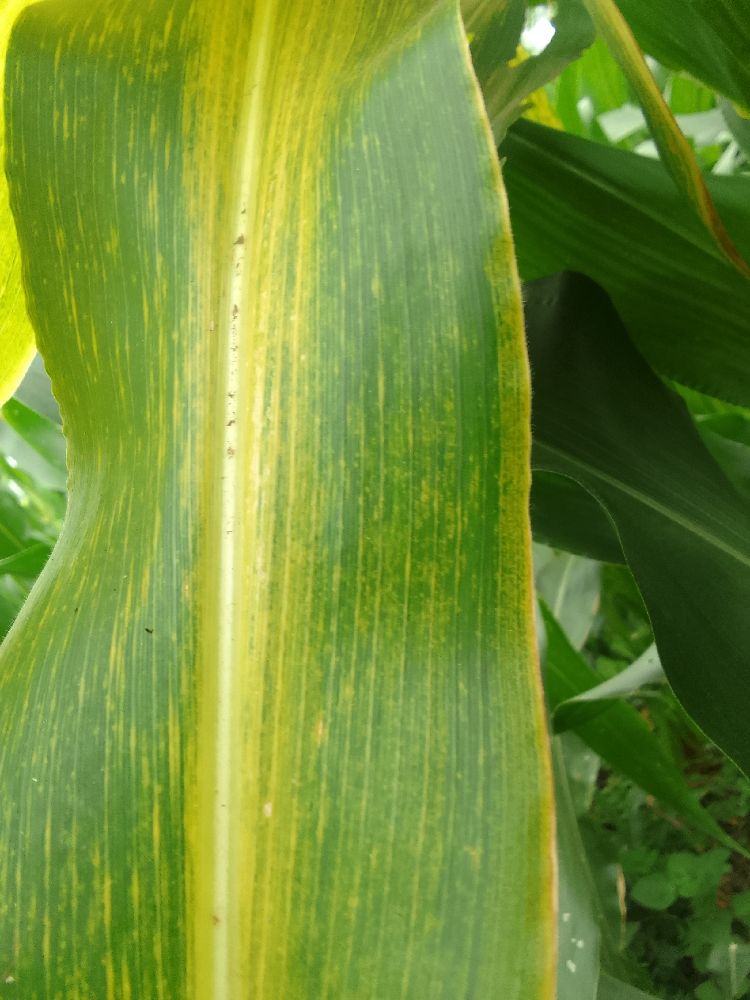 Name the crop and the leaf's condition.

maize, maize lethal necrosis
